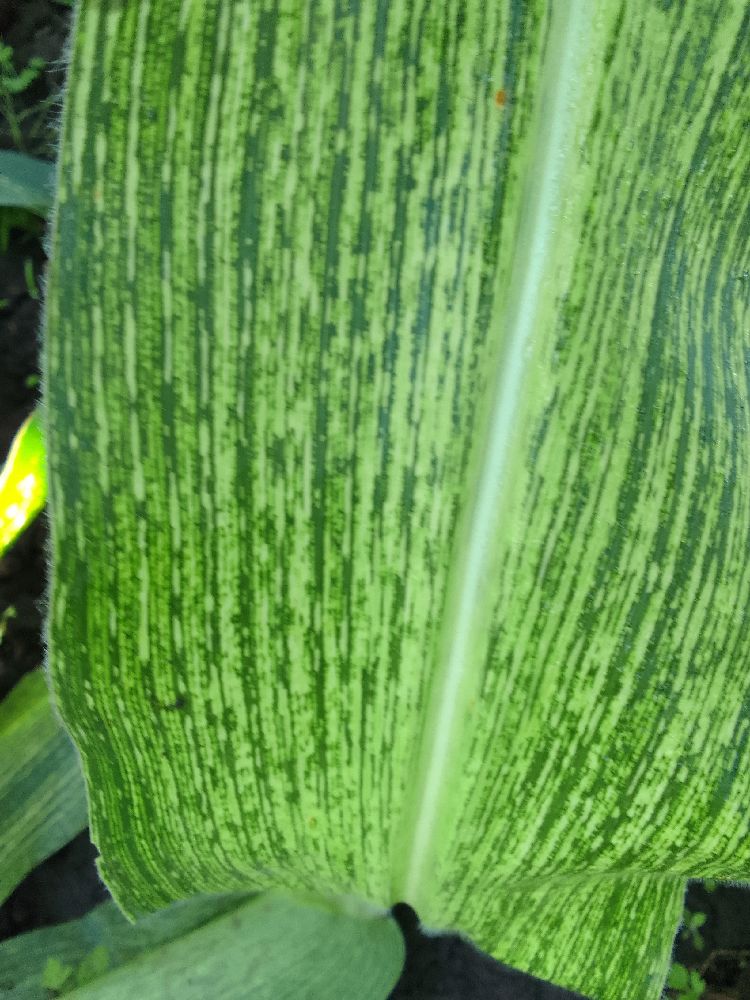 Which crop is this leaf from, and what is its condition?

maize, maize streak virus
